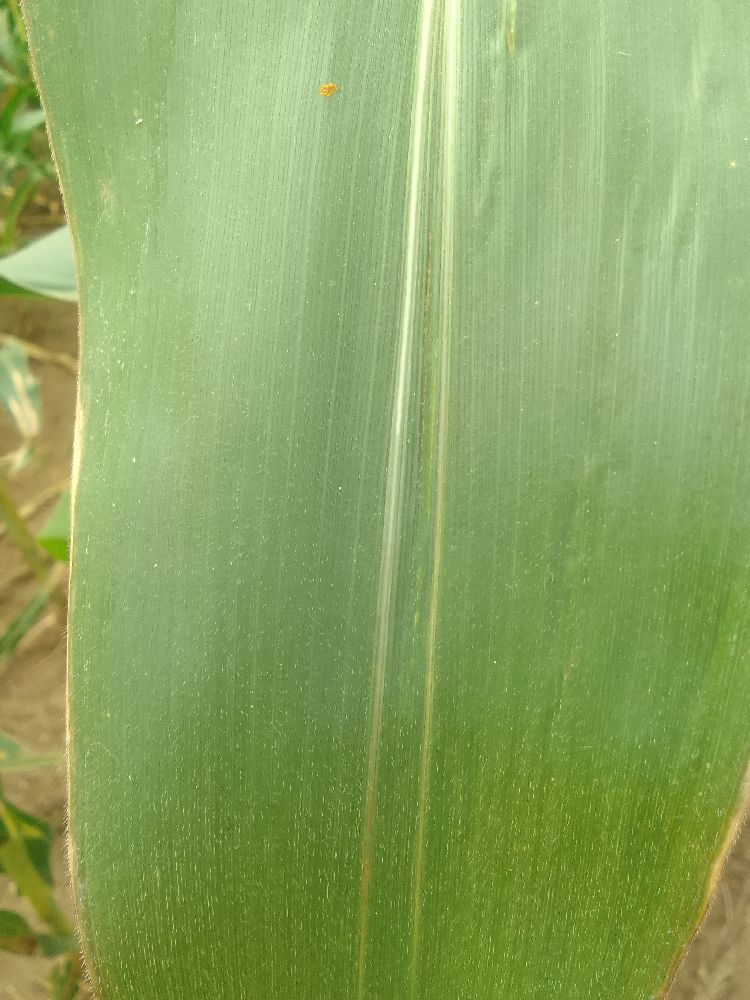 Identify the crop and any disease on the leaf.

maize, healthy
